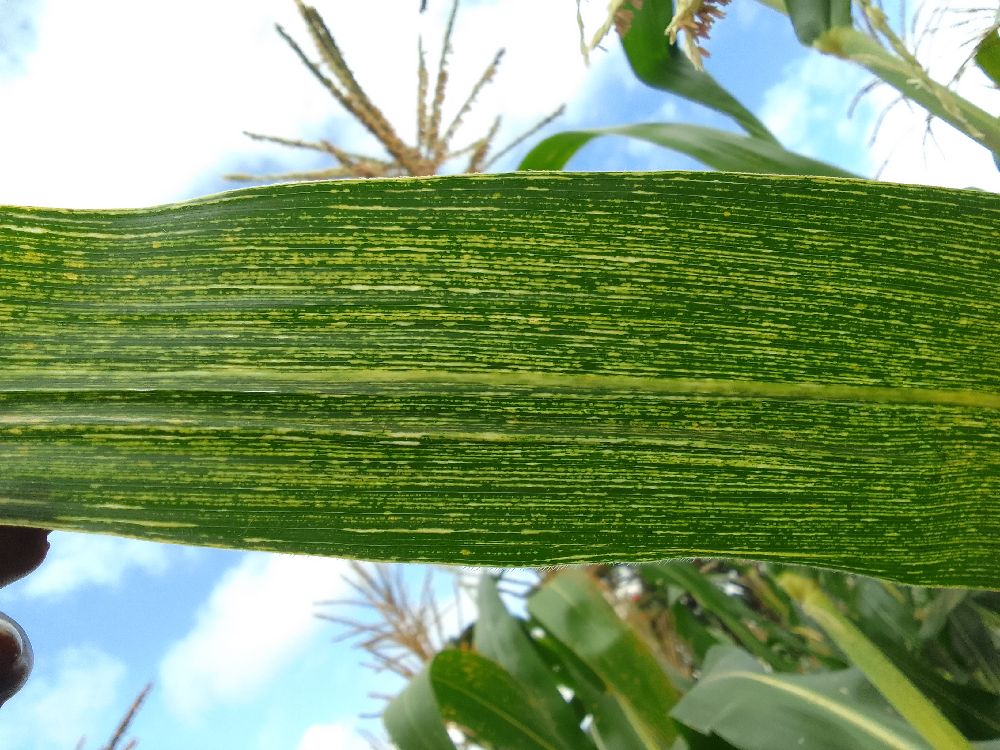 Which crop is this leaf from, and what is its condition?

maize, maize streak virus
